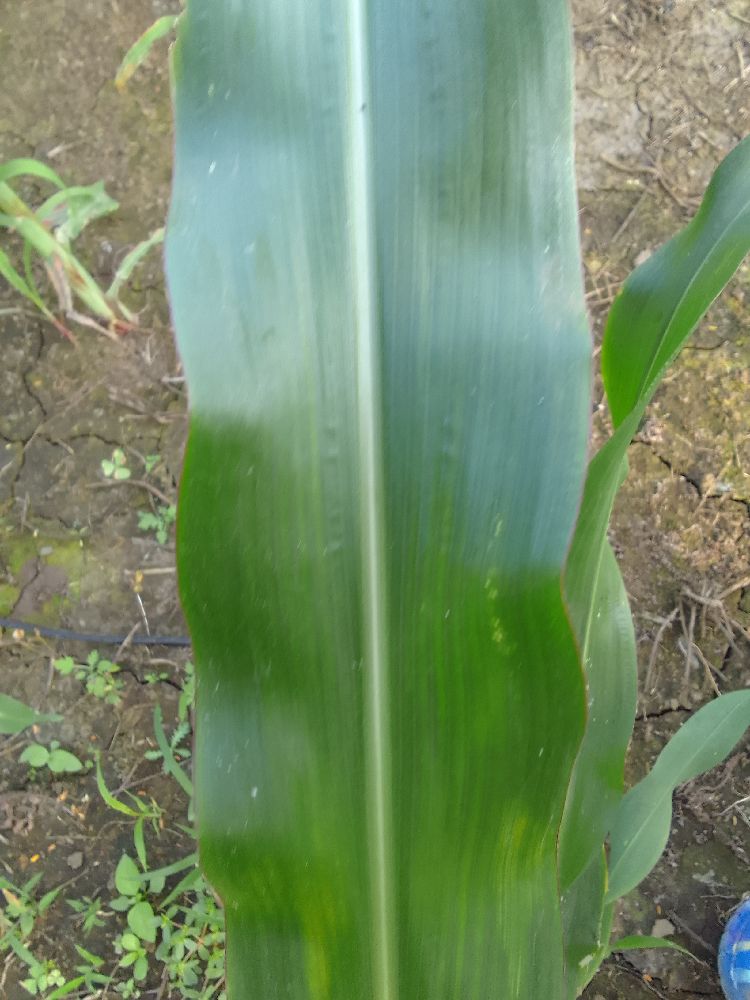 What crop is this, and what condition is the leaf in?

maize, healthy
